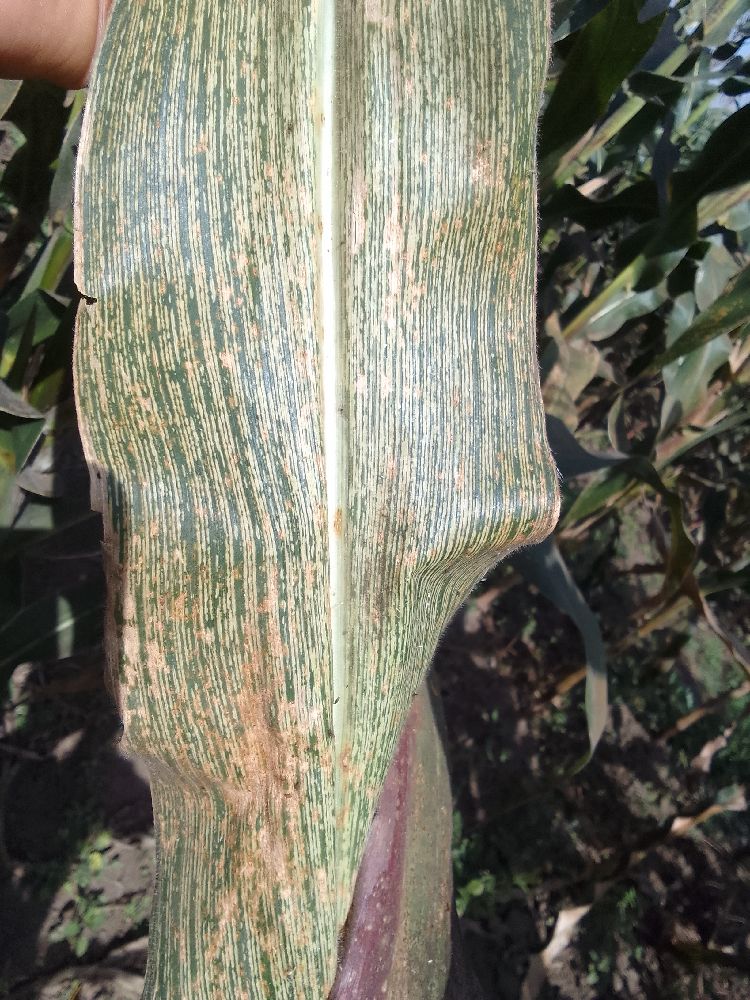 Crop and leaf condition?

maize, maize streak virus
